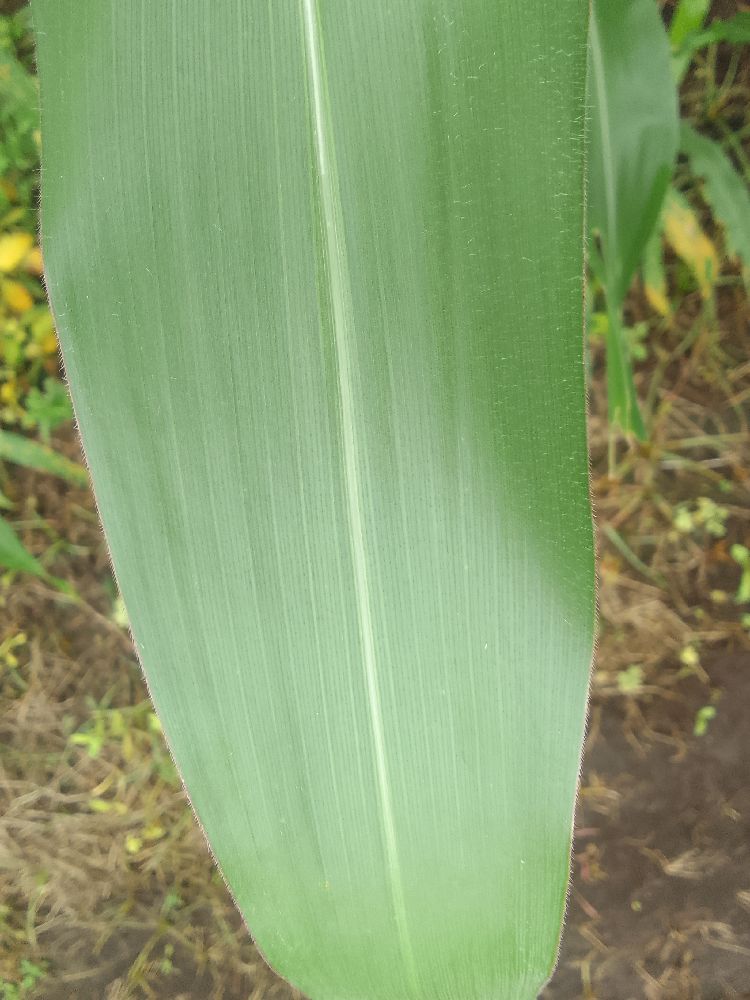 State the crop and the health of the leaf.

maize, healthy
